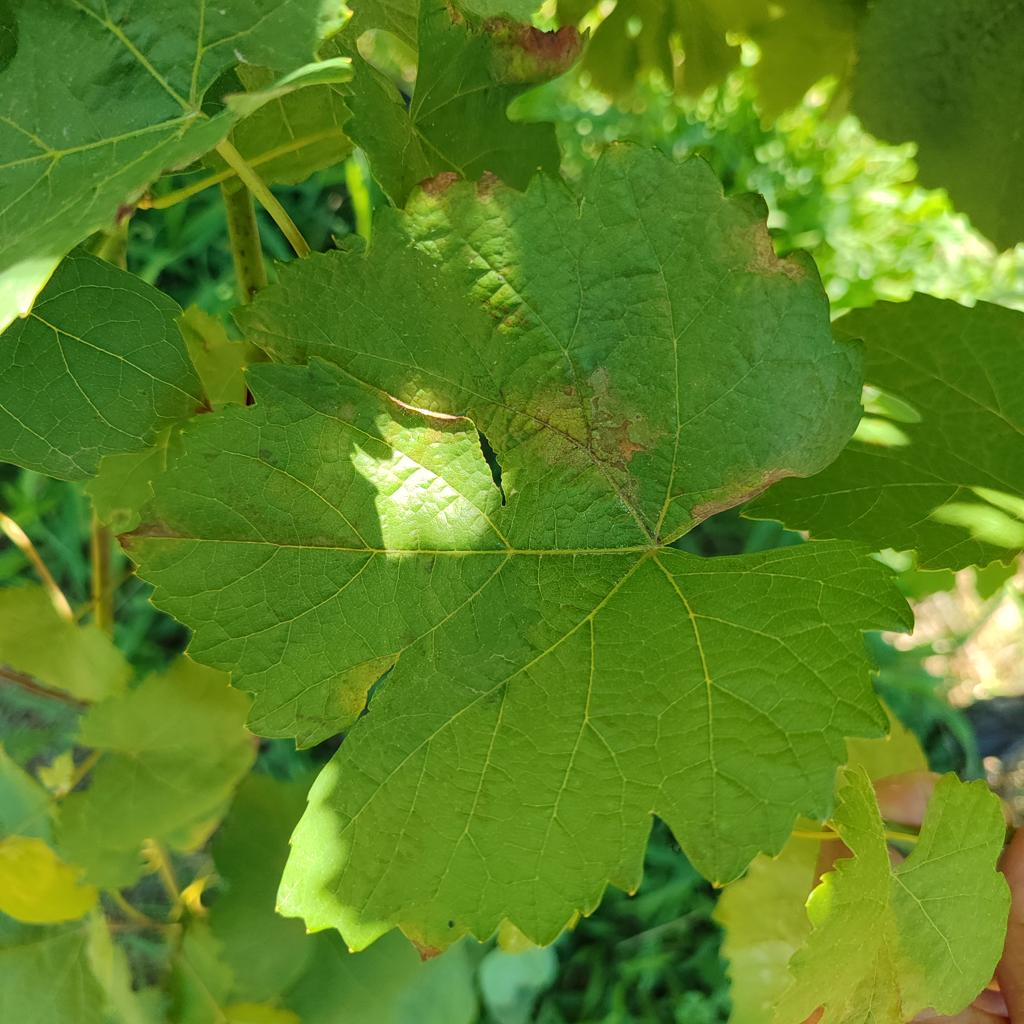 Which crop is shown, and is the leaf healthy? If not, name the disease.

grapevine, downy mildew
